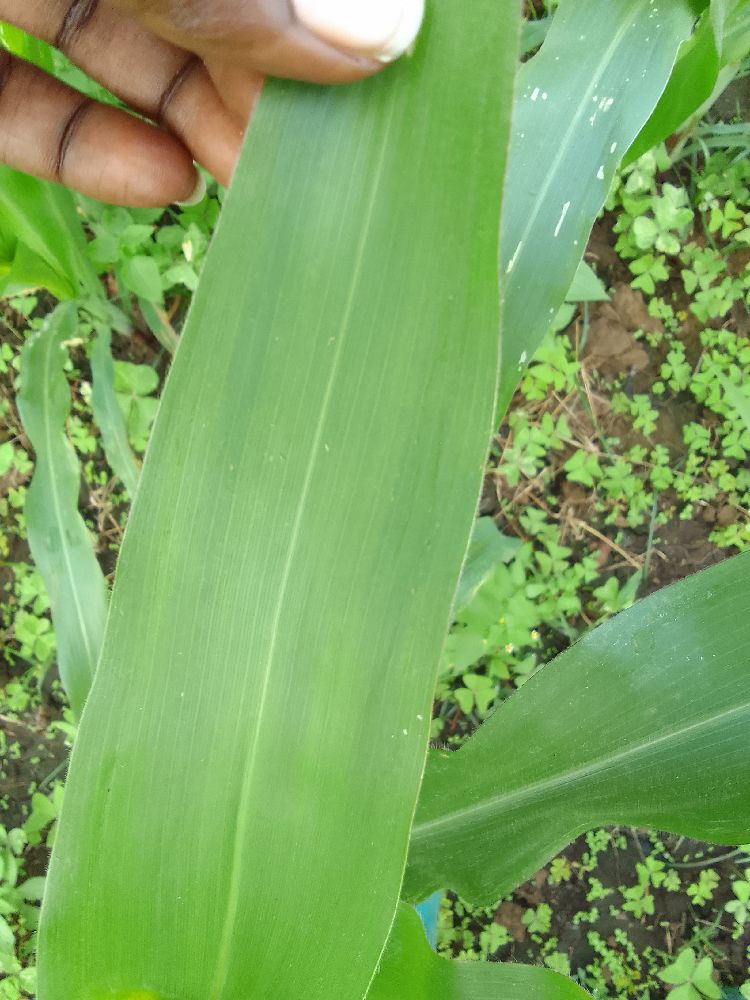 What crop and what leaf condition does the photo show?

maize, healthy
